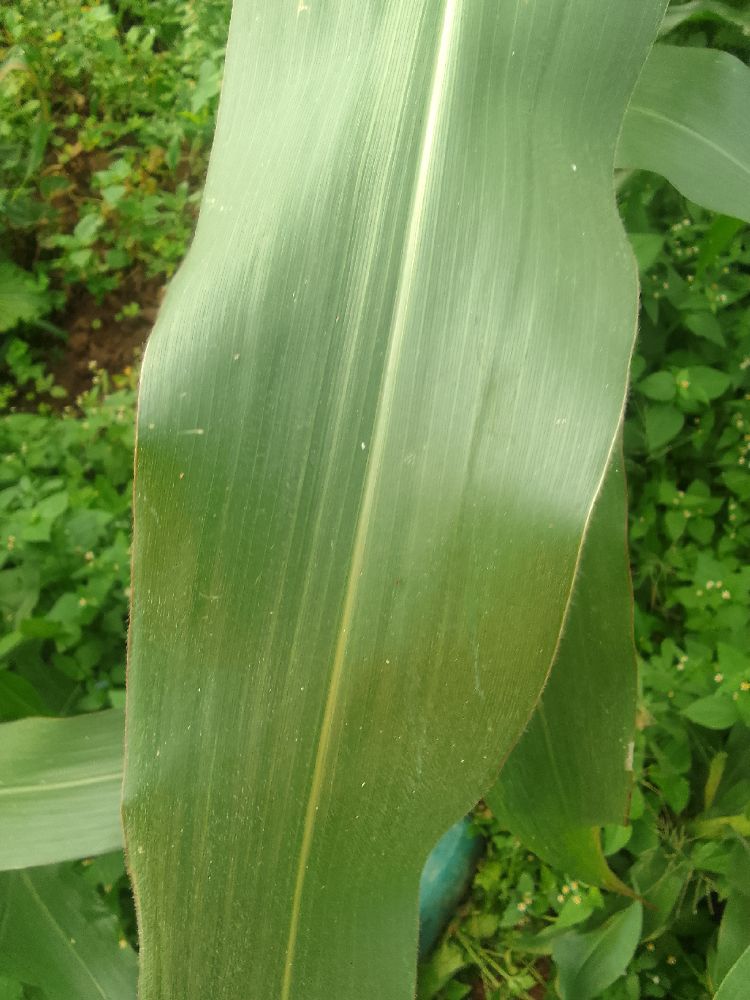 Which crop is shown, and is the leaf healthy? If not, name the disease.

maize, healthy
